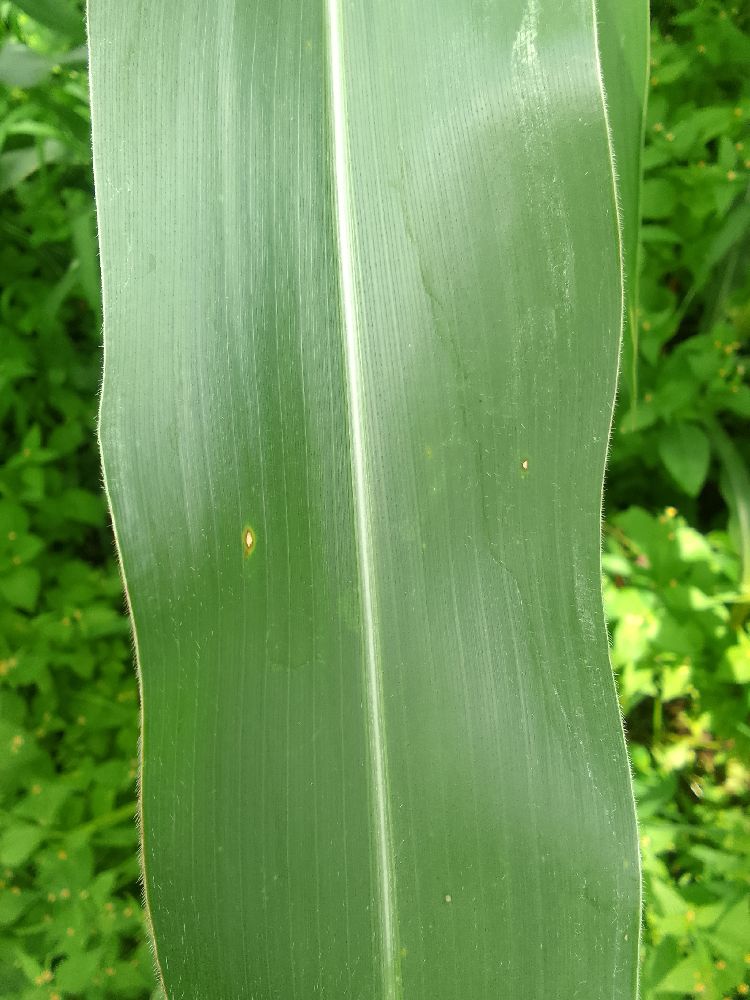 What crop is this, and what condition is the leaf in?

maize, healthy
